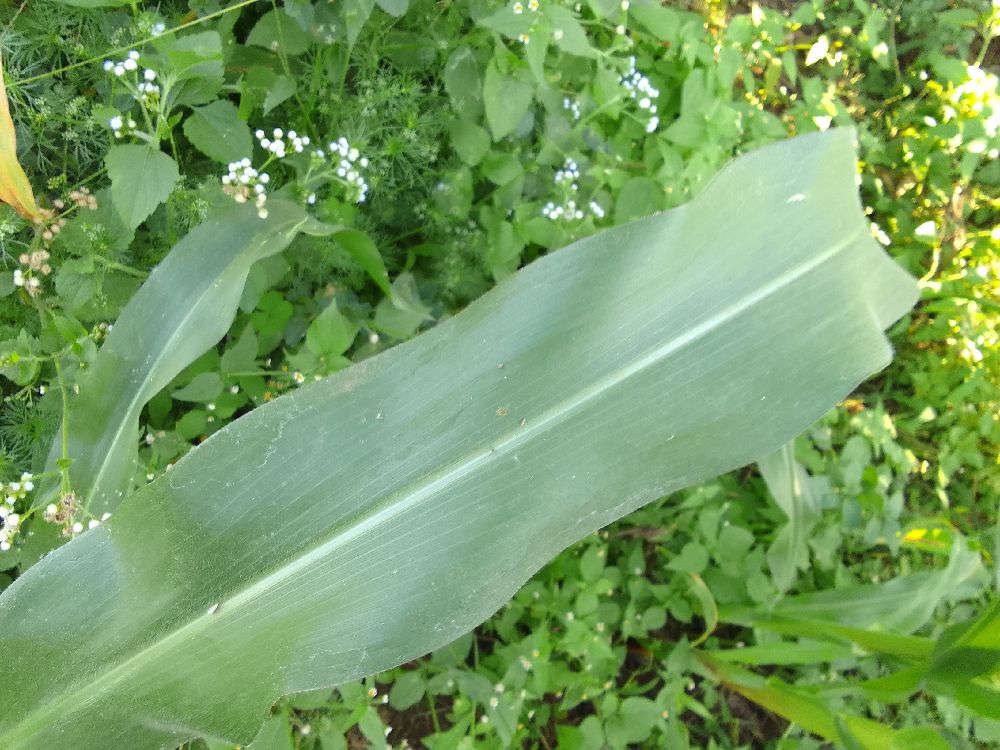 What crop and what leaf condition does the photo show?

maize, healthy
